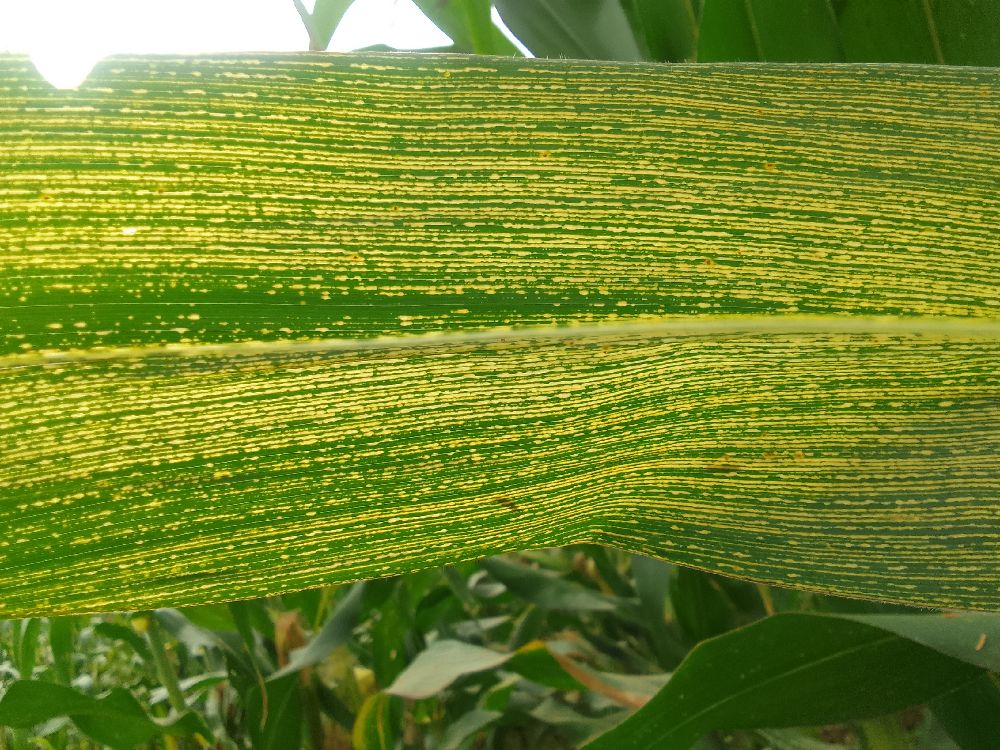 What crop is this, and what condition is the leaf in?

maize, maize streak virus
